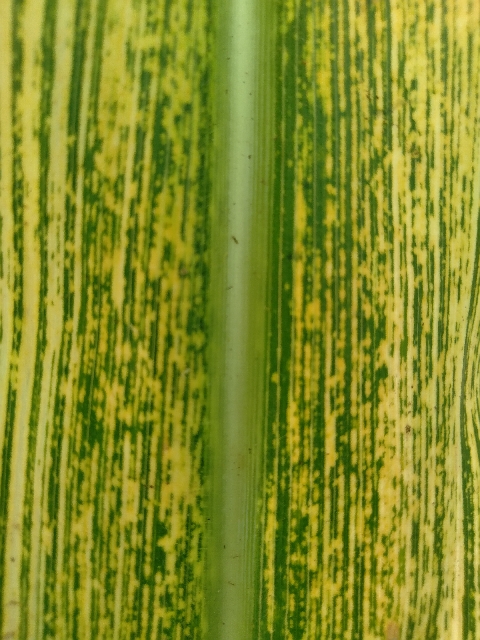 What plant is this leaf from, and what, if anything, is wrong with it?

maize, maize streak virus
